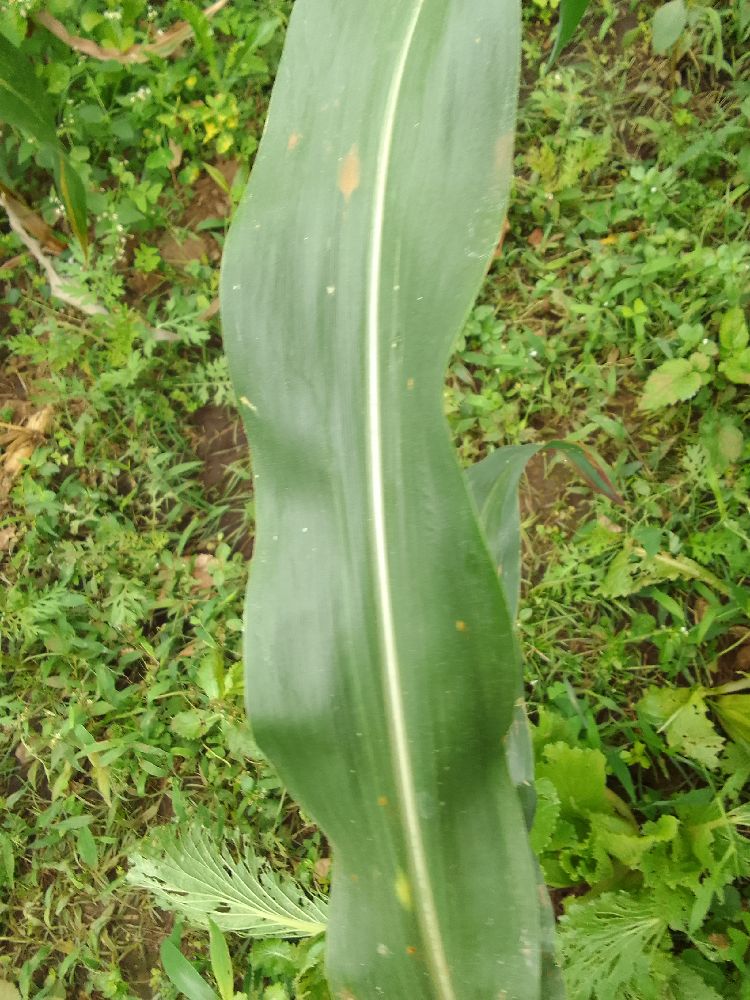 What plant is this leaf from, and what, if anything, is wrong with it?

maize, healthy
